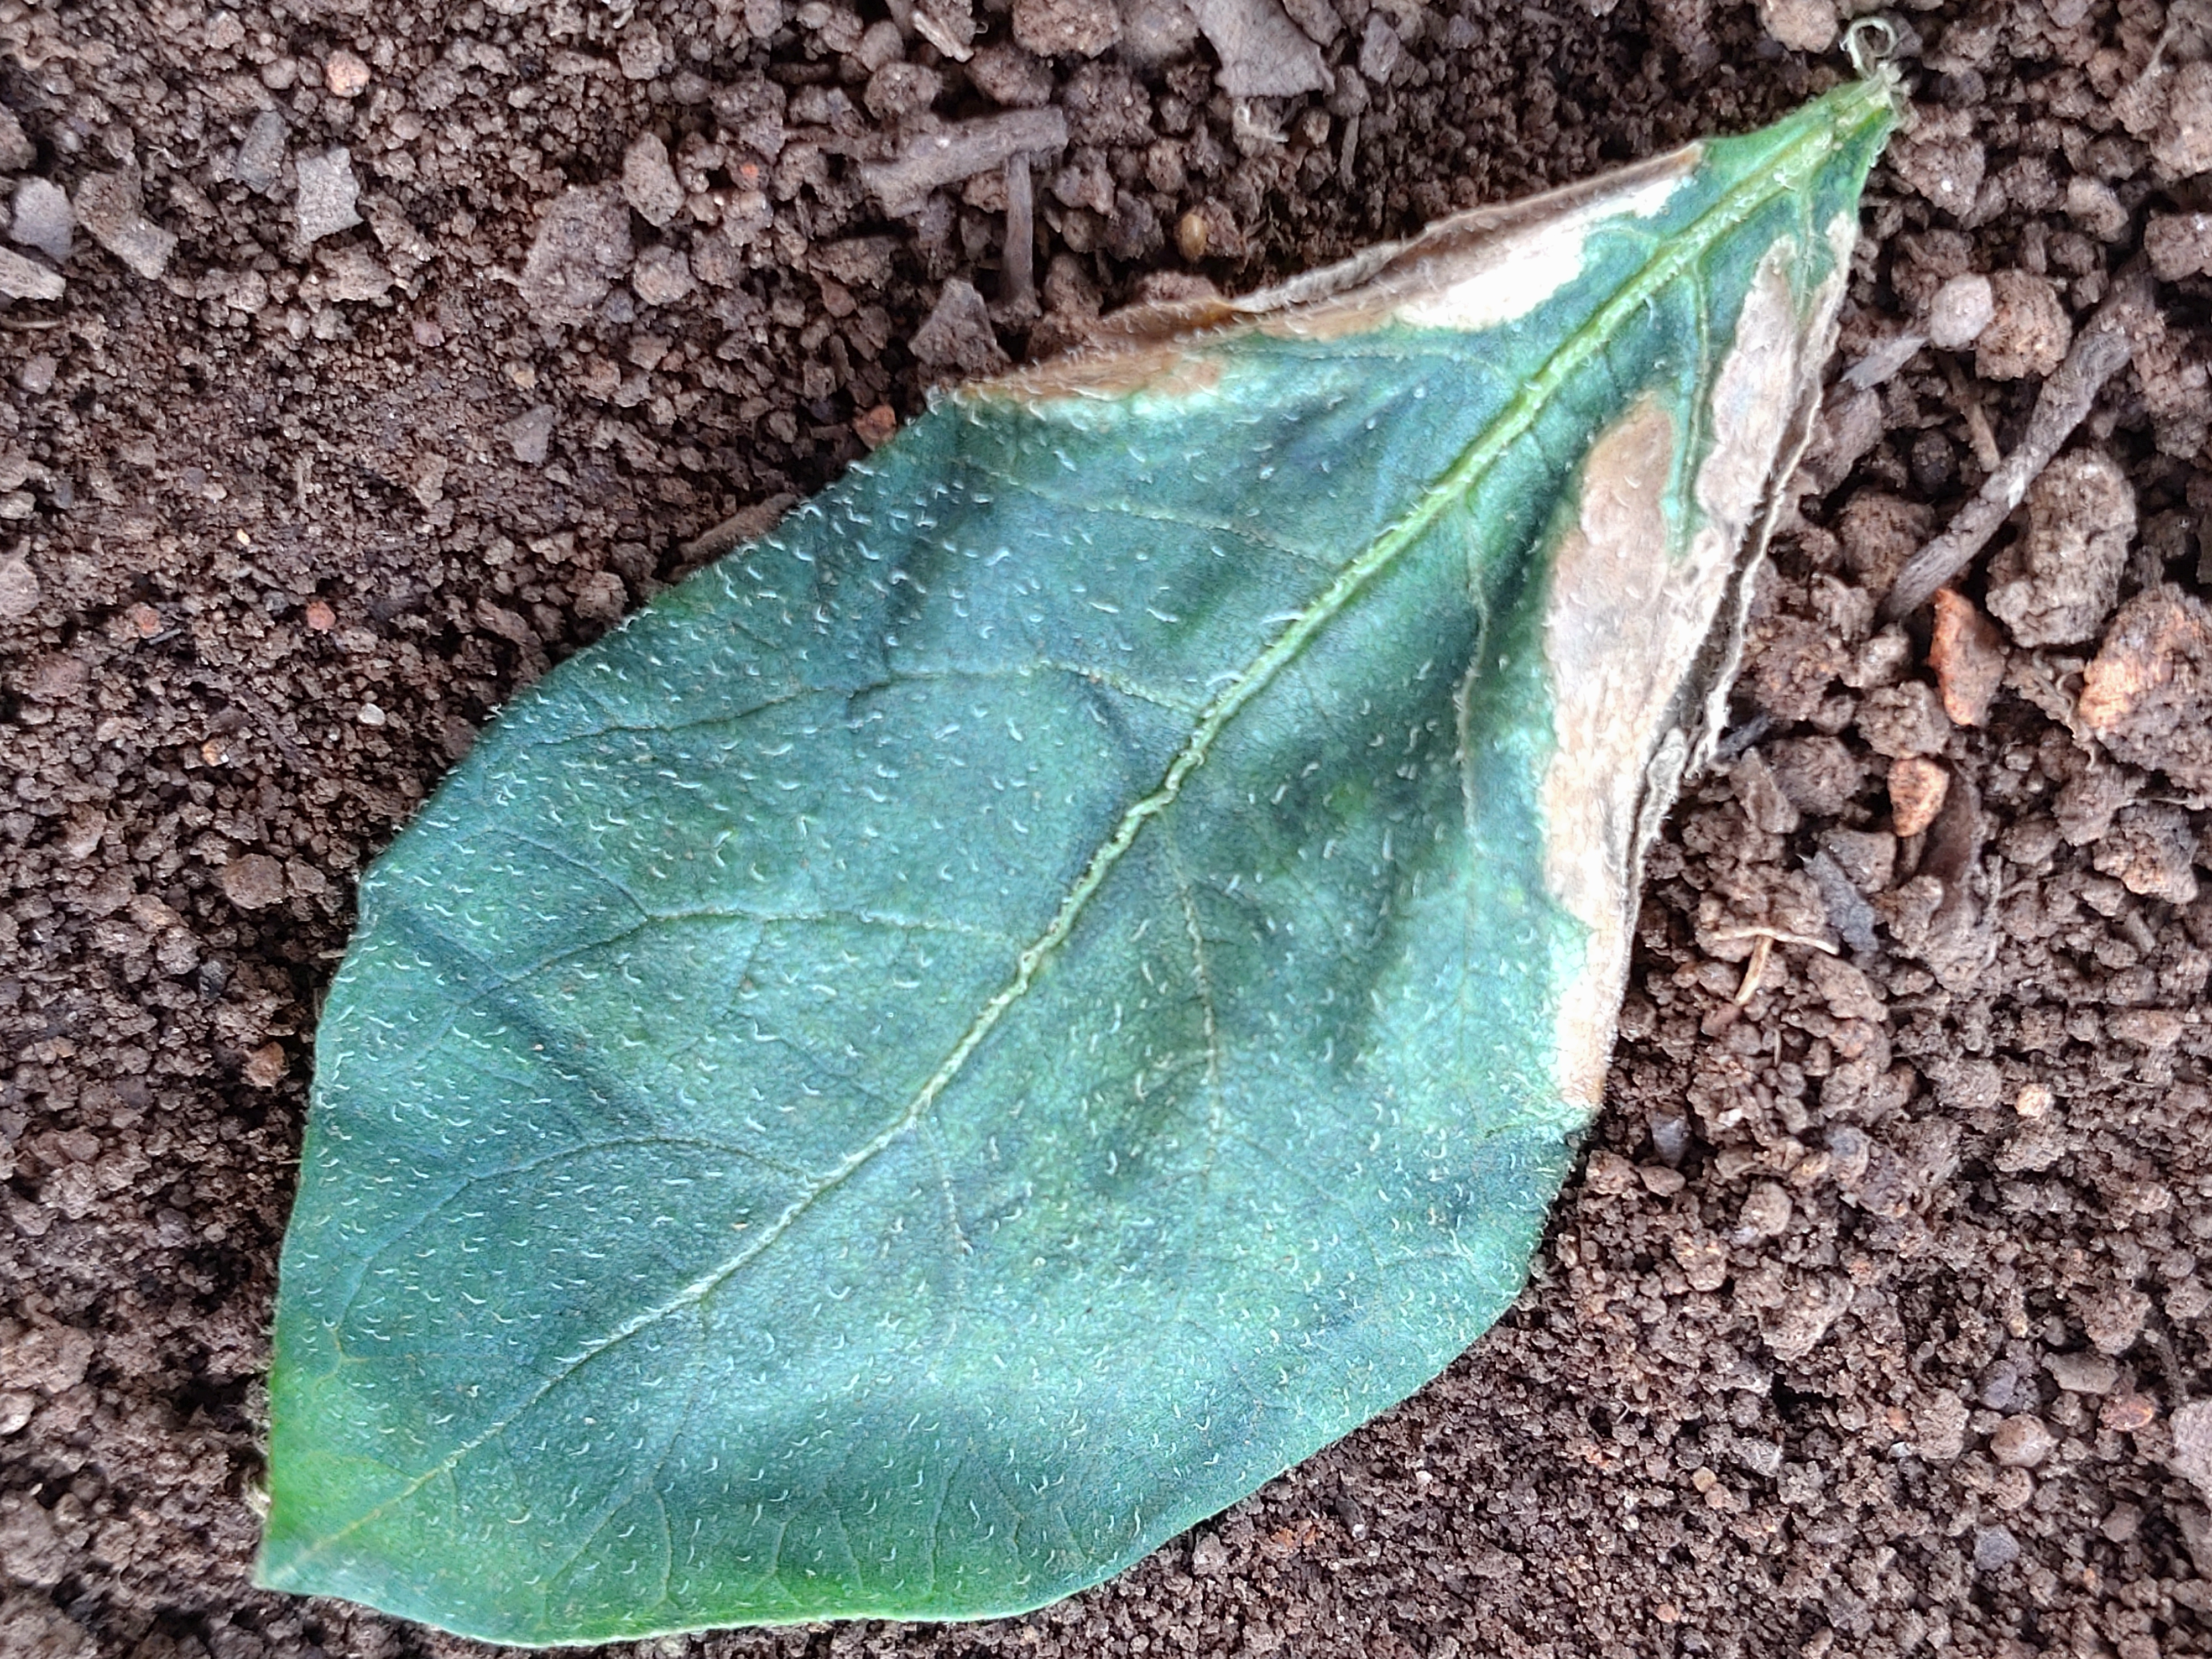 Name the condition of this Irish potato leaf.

early blight
